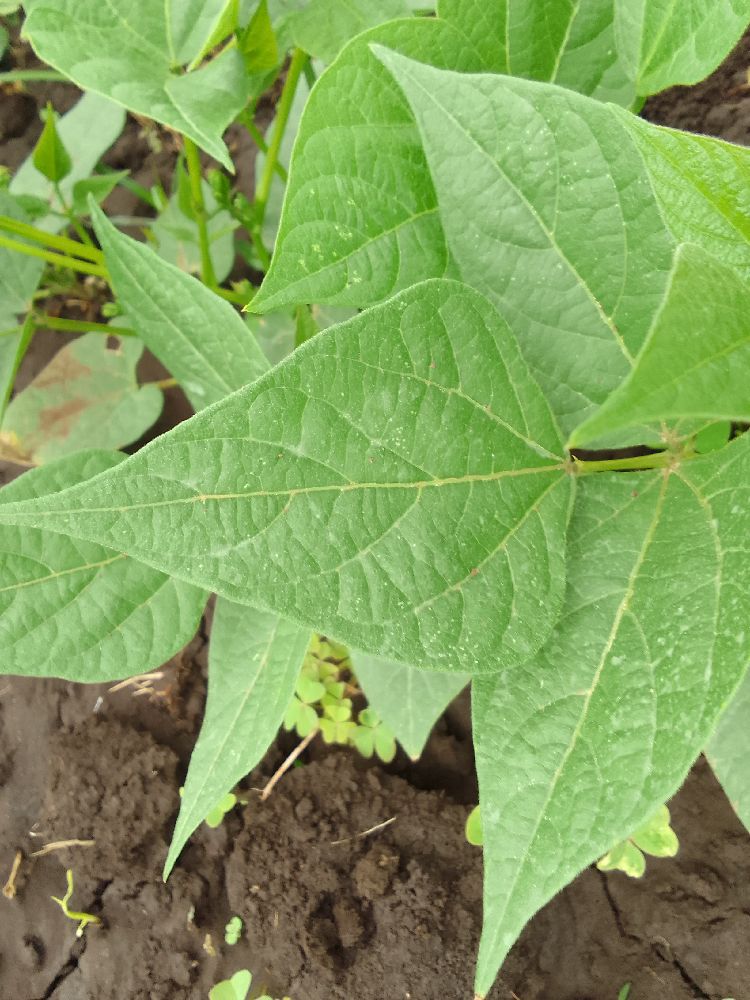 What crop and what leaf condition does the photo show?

common bean, healthy
